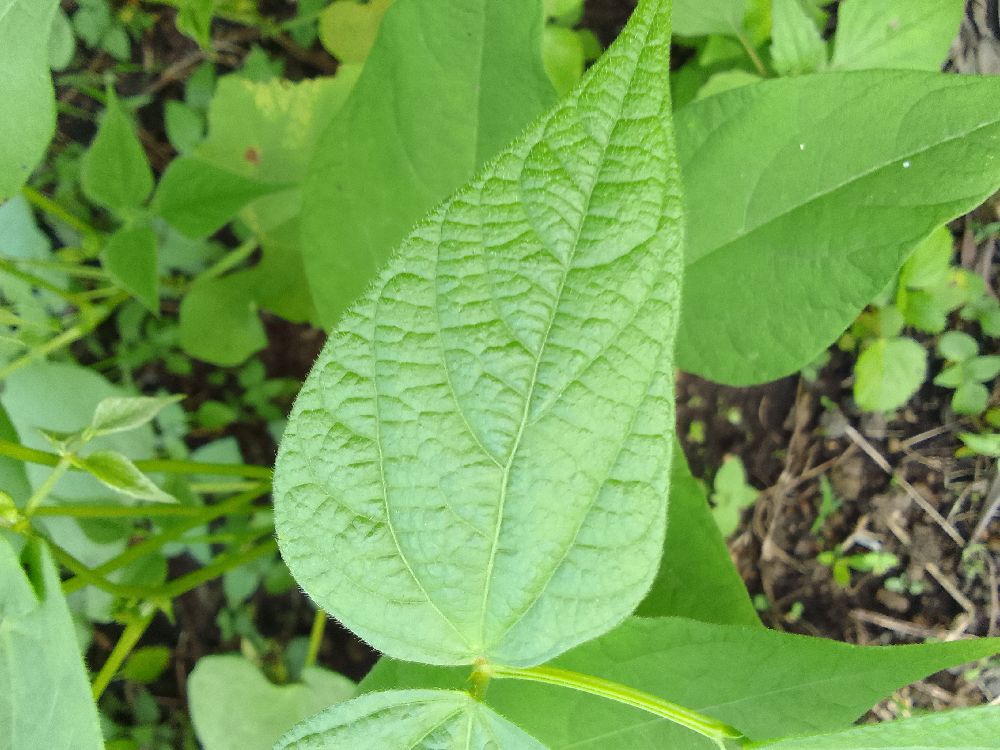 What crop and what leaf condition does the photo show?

common bean, healthy
